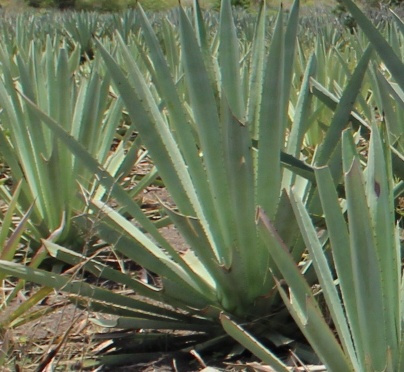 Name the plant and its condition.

agave, healthy
